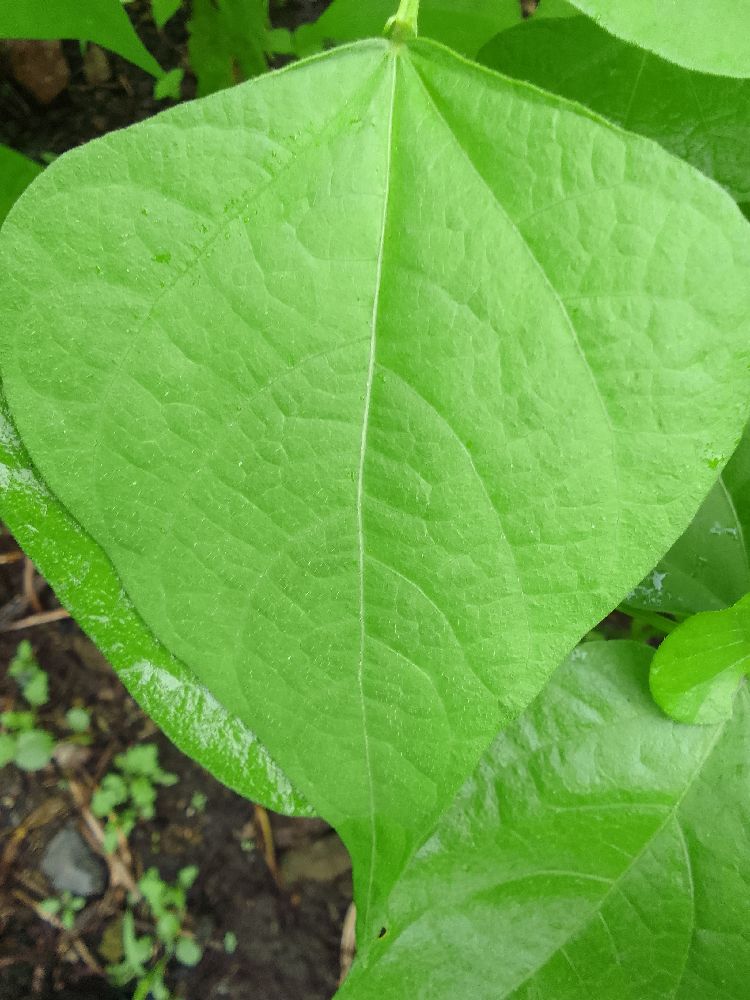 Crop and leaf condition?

common bean, healthy
